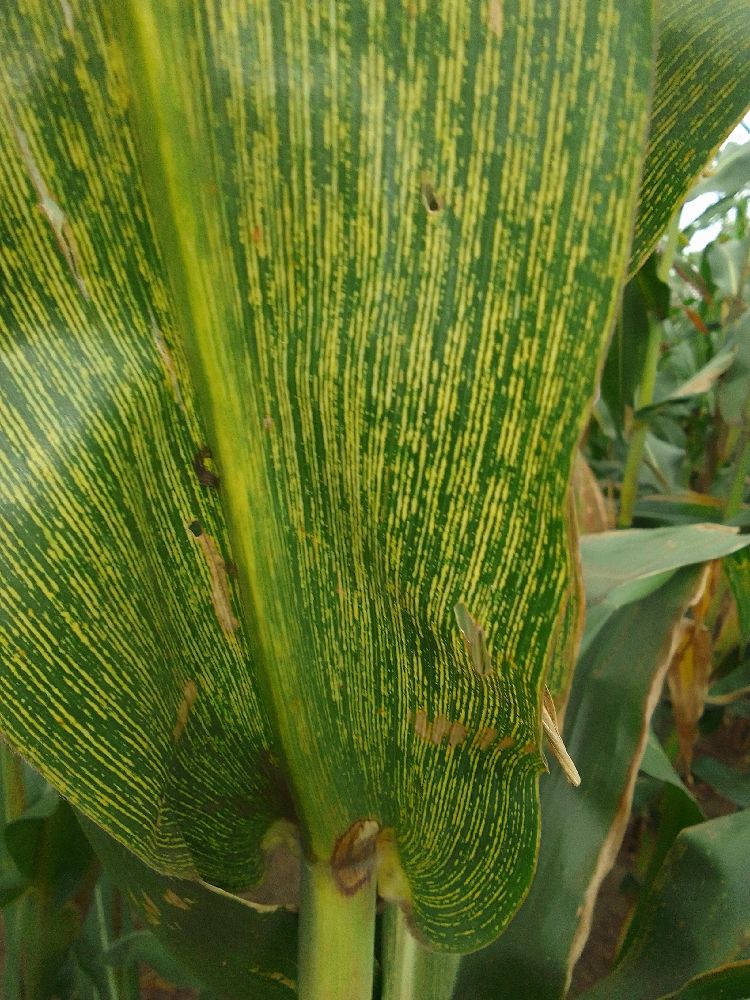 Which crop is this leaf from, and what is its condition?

maize, maize streak virus
